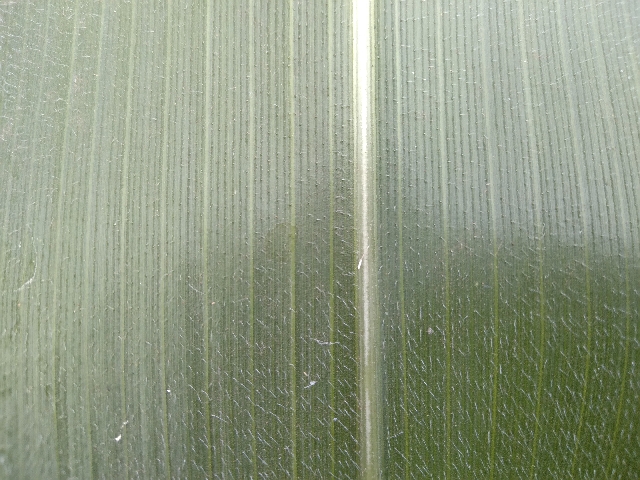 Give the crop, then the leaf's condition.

maize, healthy
